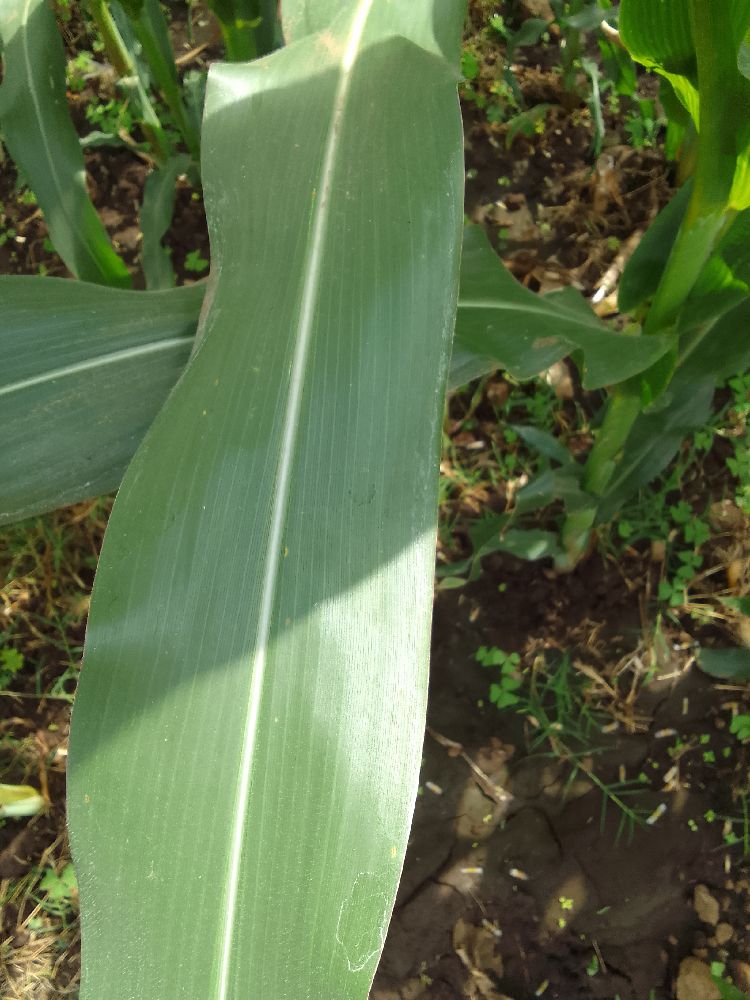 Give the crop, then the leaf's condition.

maize, healthy
